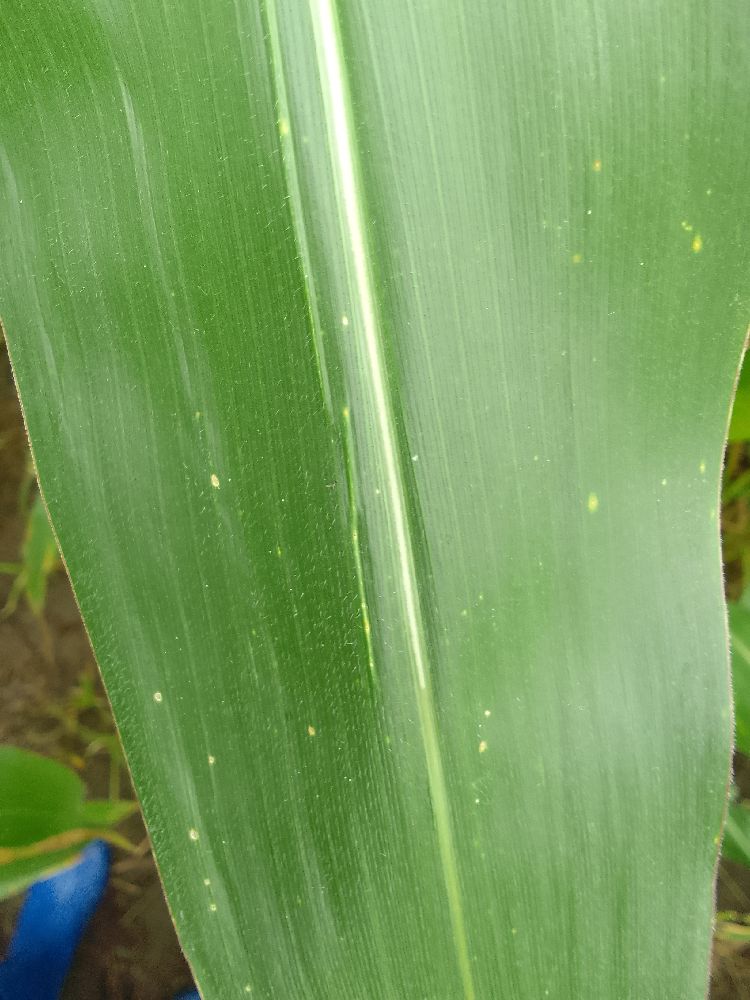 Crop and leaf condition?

maize, healthy
